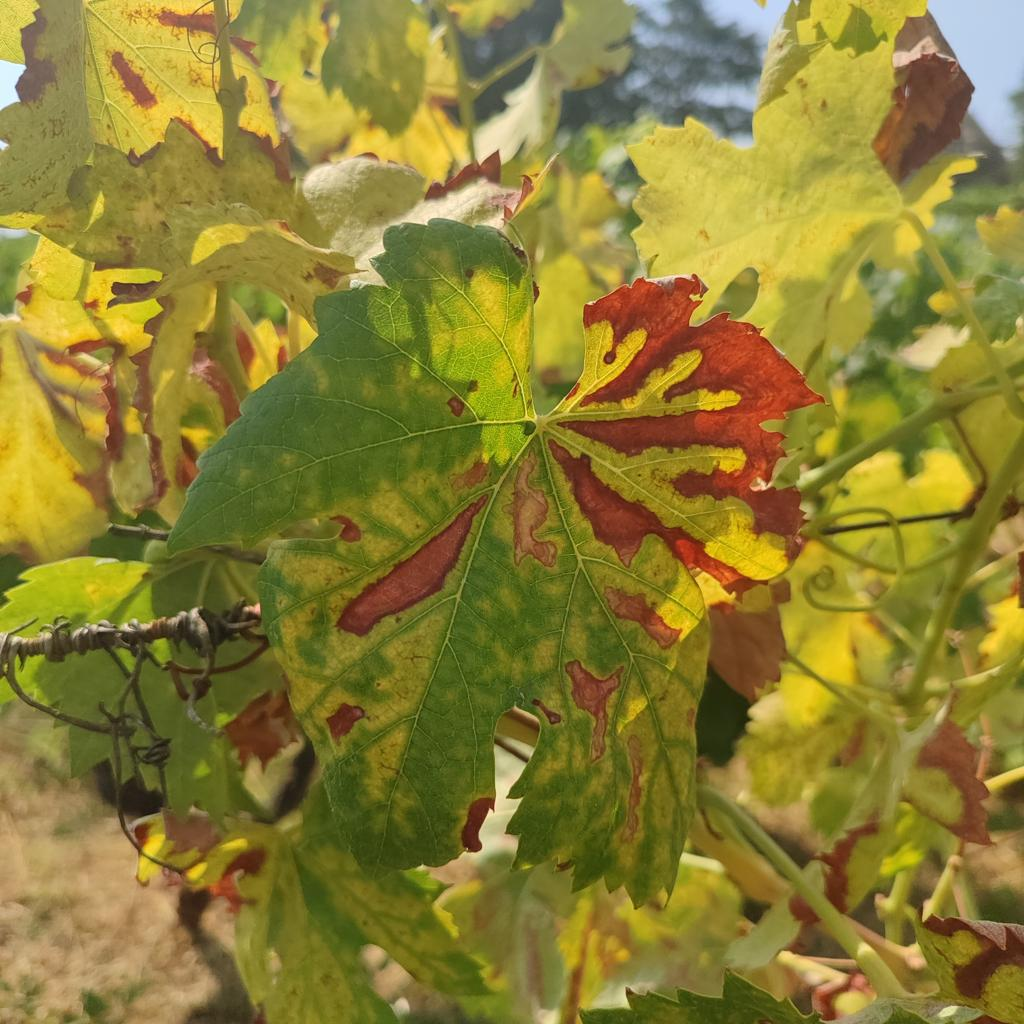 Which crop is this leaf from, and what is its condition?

grapevine, esca complex
